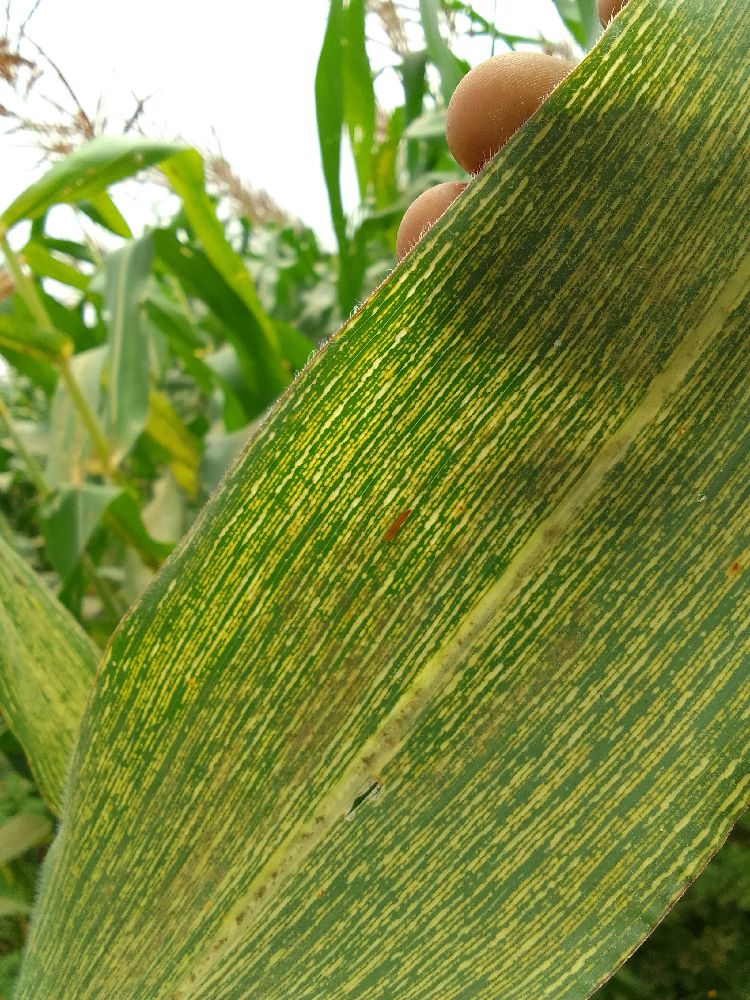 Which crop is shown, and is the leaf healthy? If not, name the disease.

maize, maize streak virus
